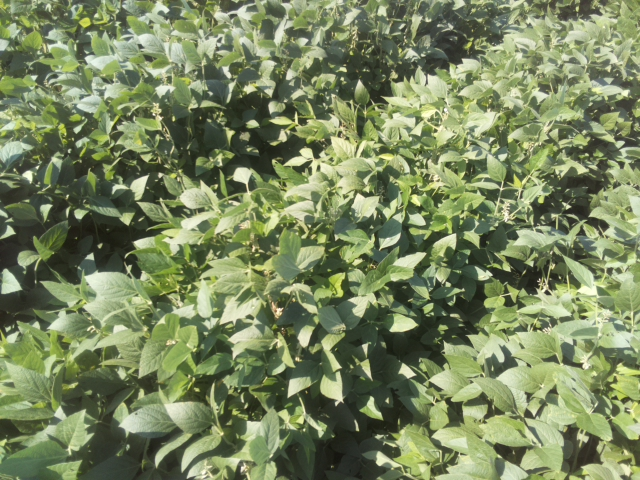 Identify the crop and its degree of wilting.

soybean, leaves with no wilting
